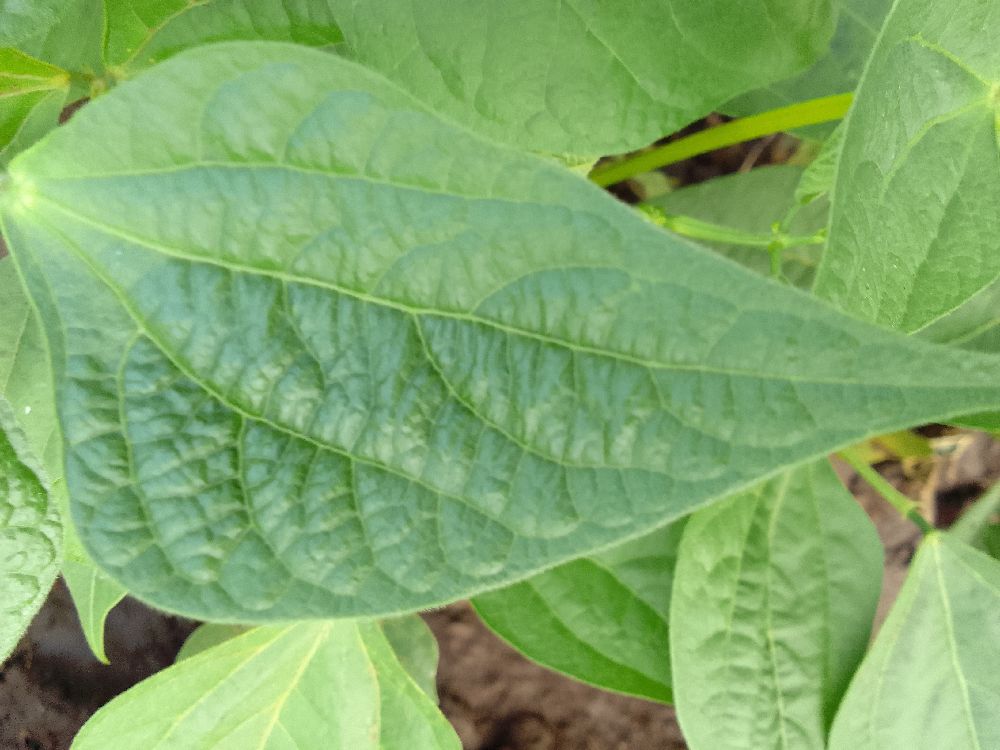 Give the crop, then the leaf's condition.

common bean, healthy
